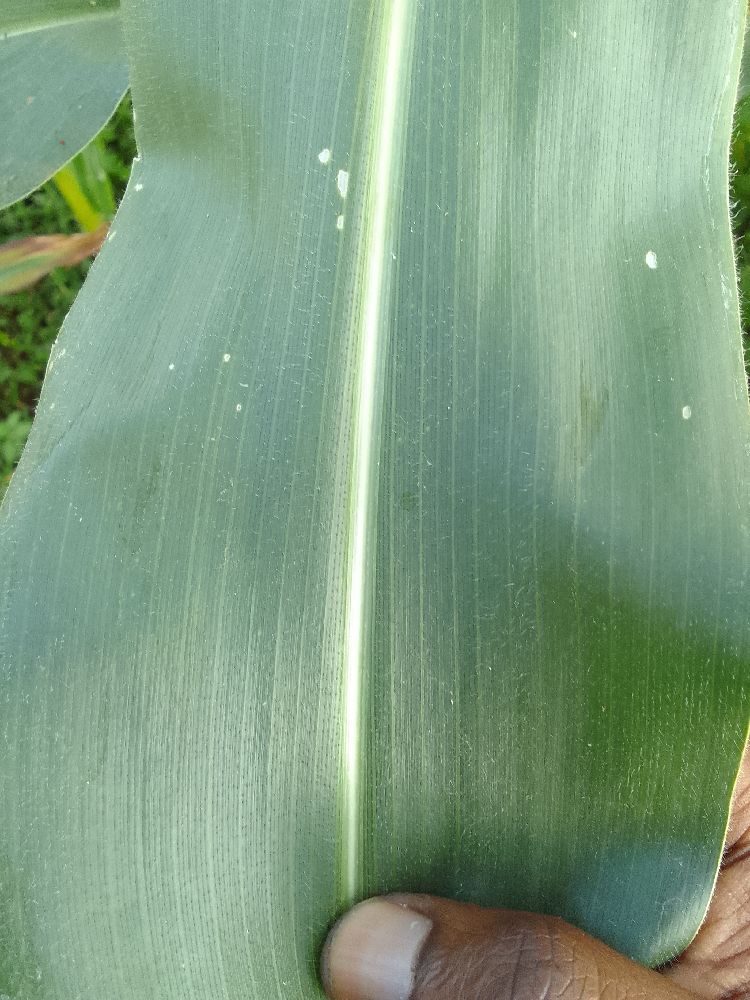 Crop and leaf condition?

maize, healthy
